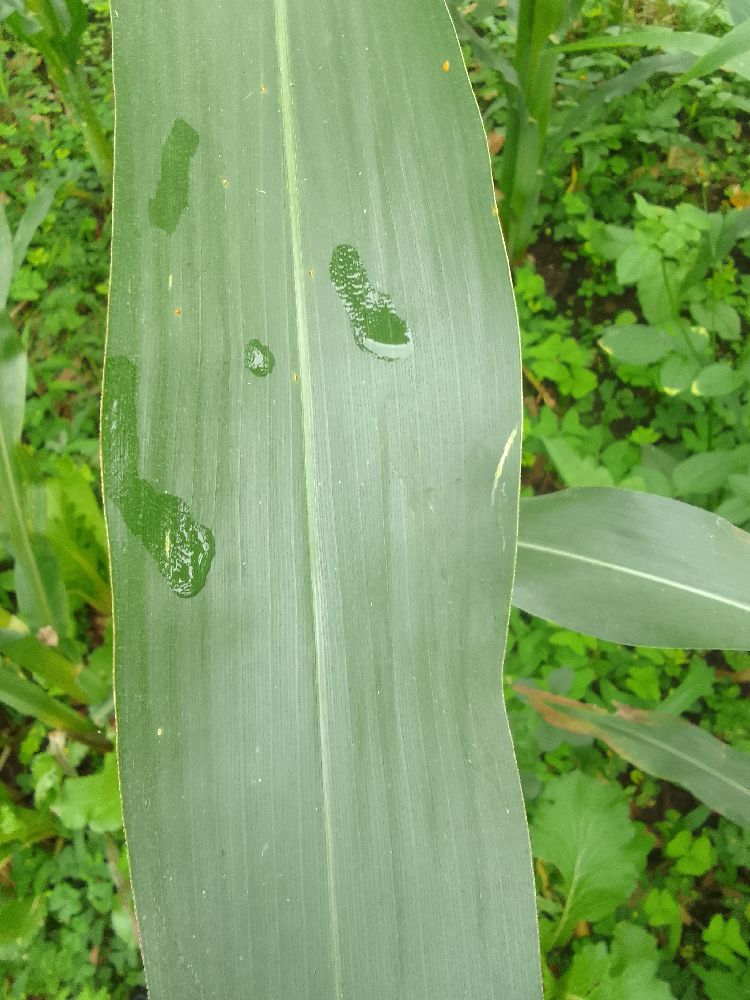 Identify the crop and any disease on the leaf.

maize, healthy
